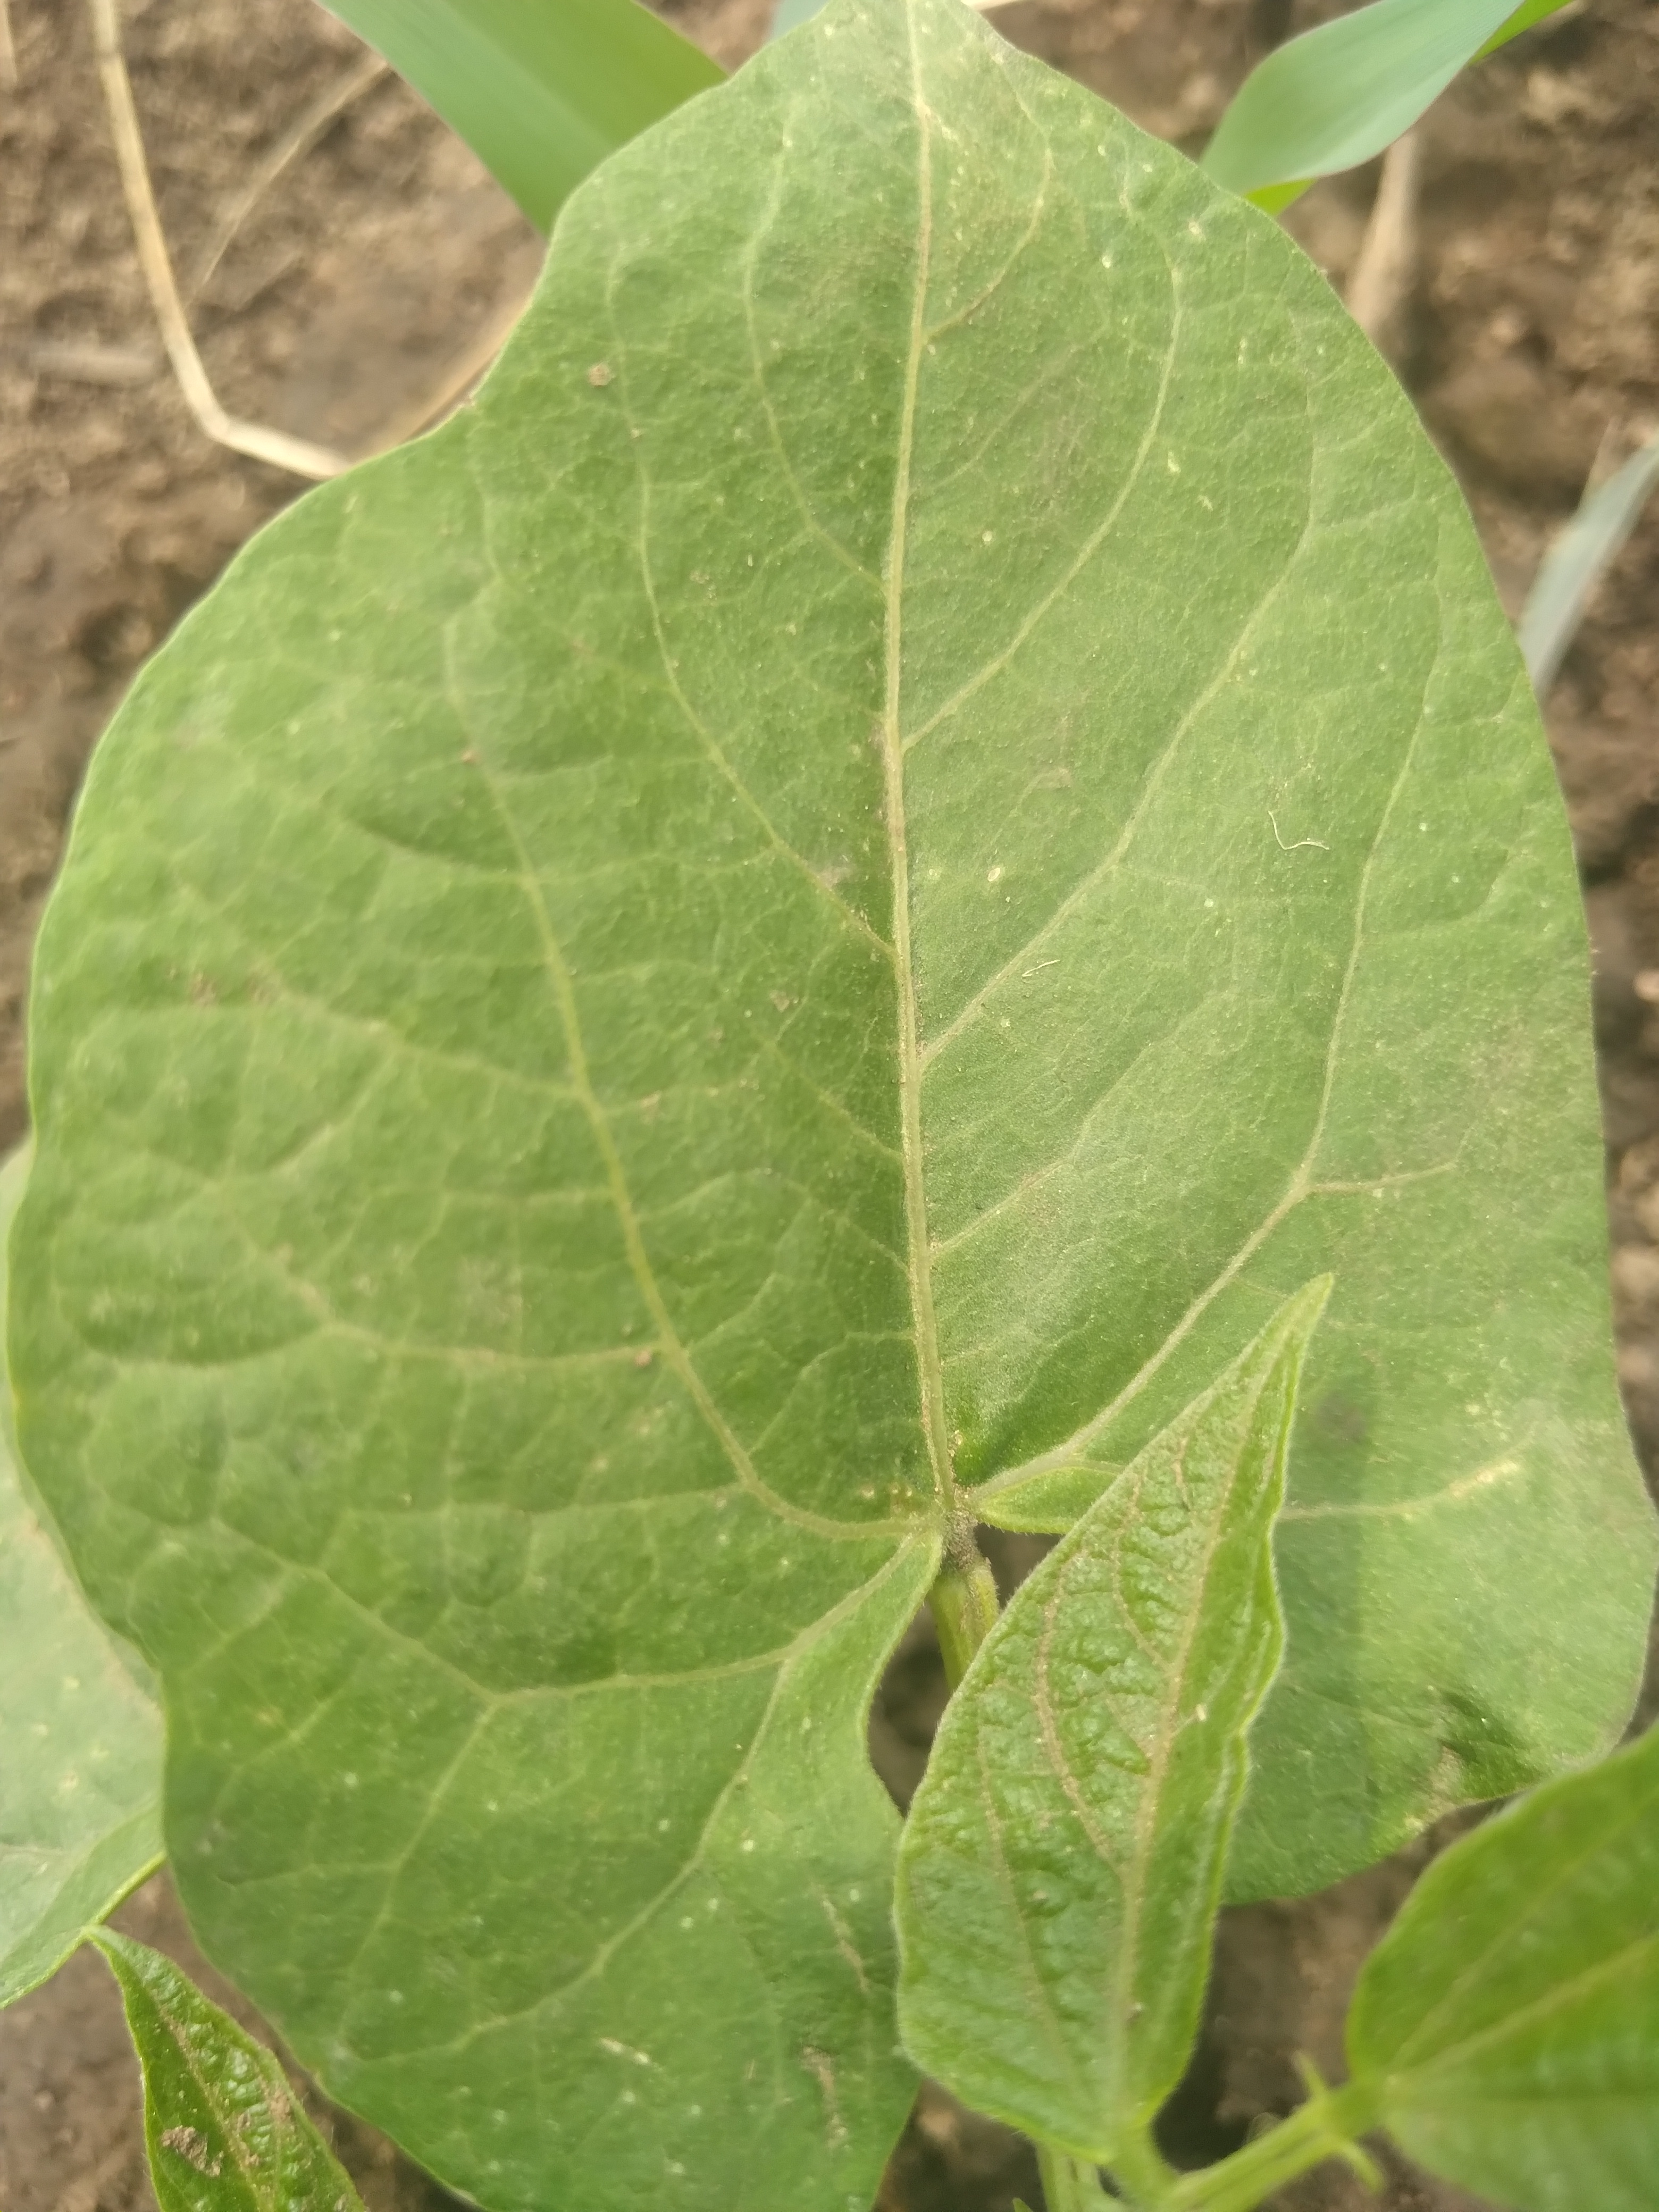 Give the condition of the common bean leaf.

healthy
